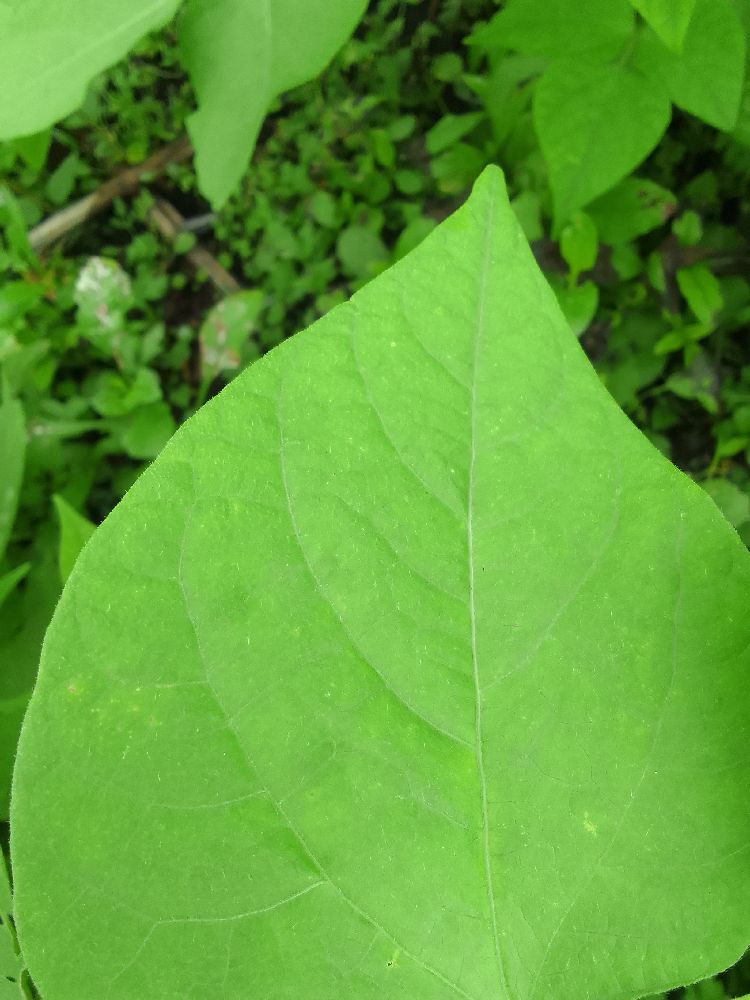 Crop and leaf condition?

common bean, healthy
